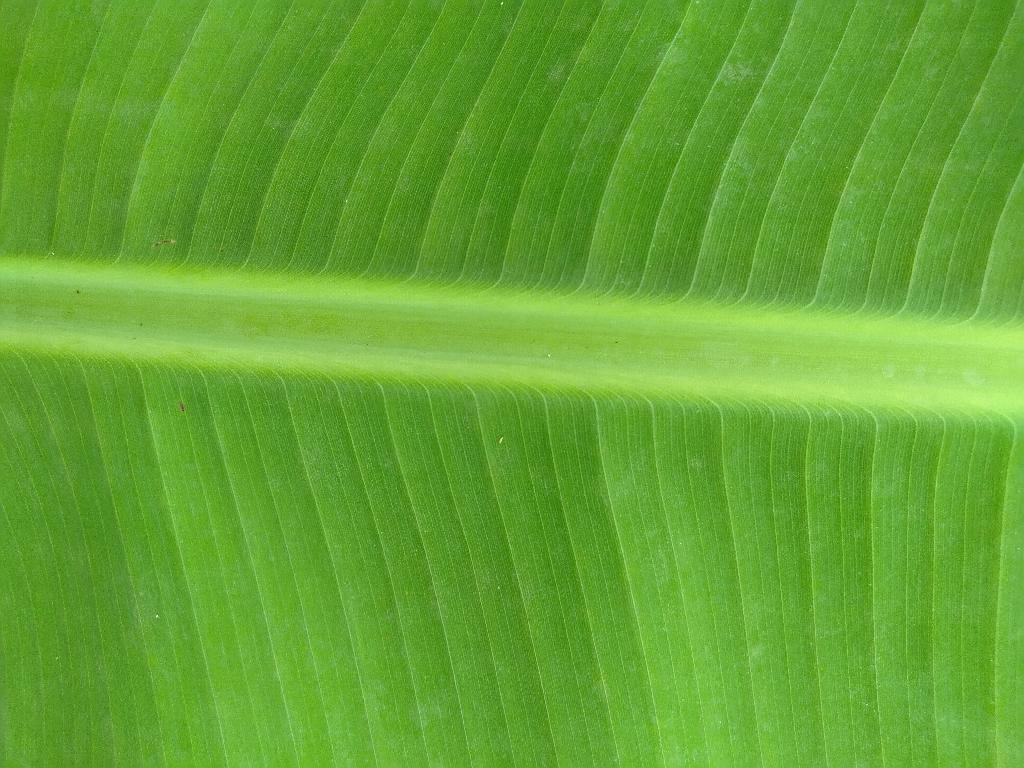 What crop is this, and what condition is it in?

banana, healthy
